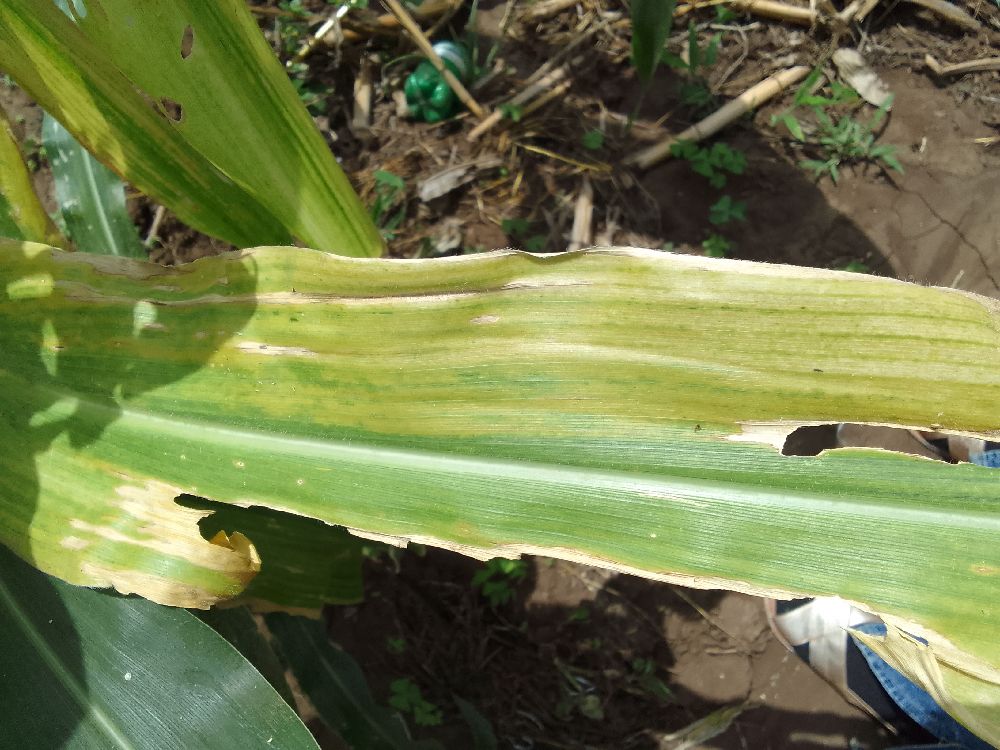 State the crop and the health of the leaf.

maize, maize lethal necrosis
